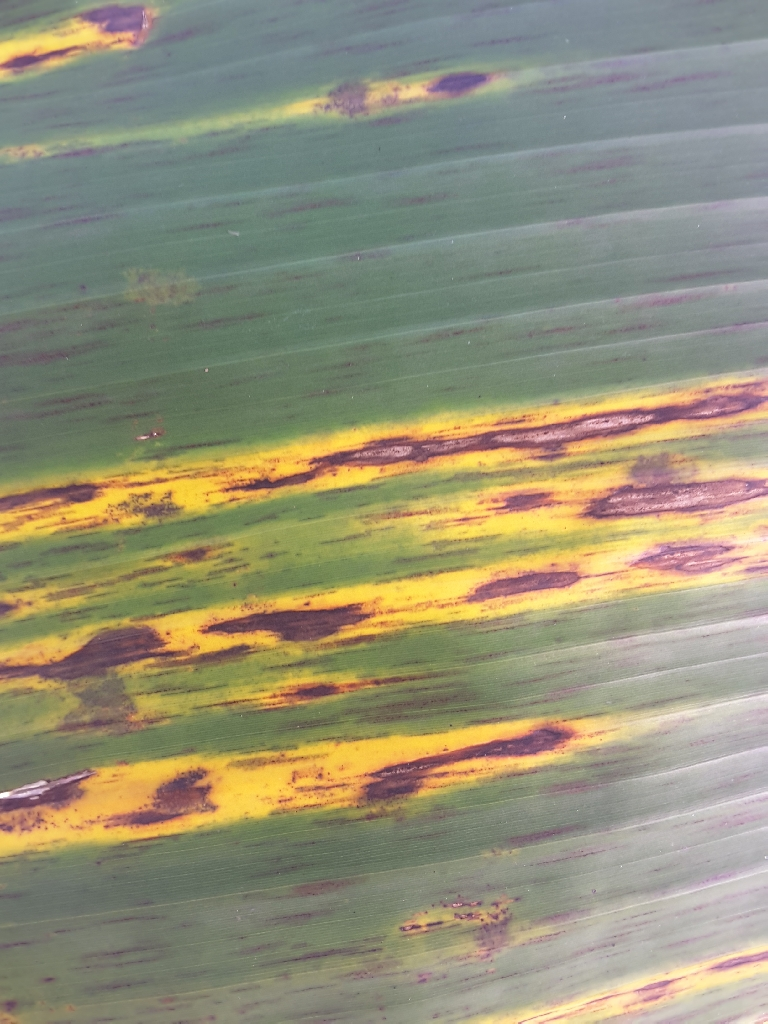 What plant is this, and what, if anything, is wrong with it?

banana, black sigatoka
